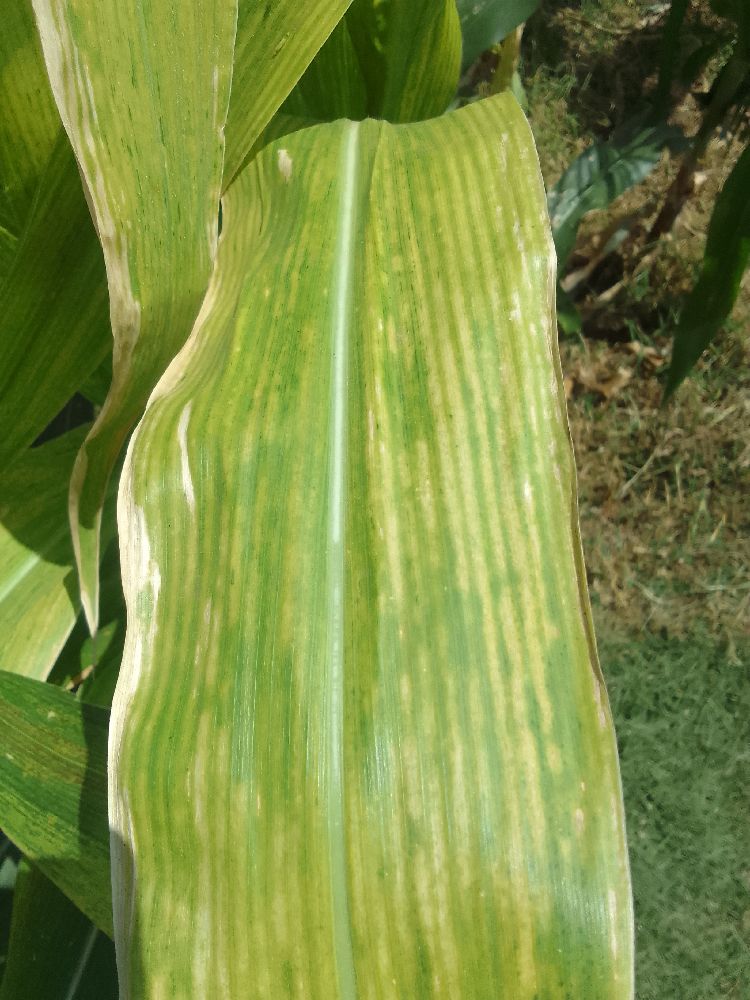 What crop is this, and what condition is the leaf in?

maize, maize lethal necrosis
